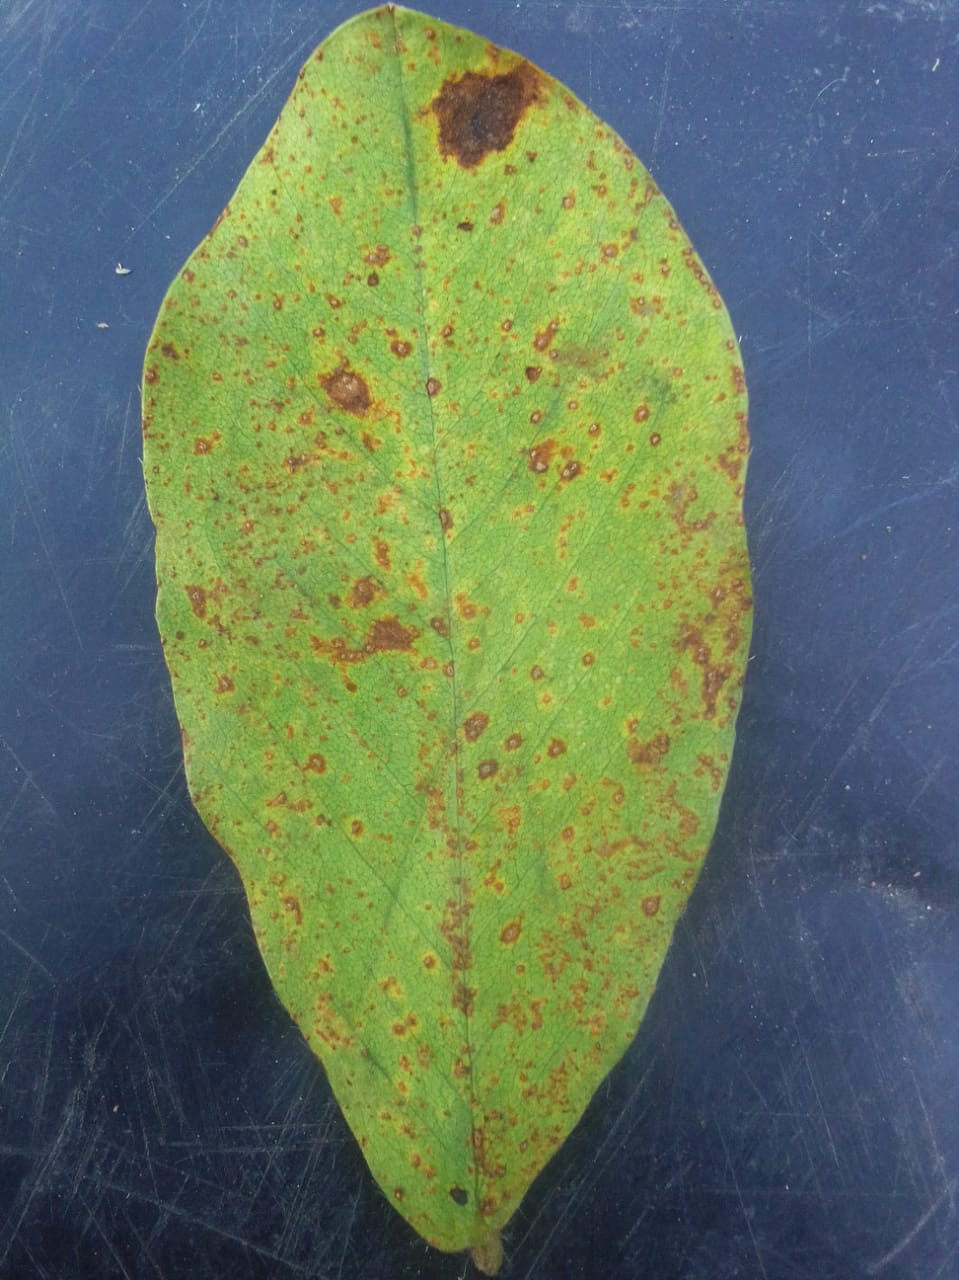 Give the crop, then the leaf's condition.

peanut, passalora arachidicola
